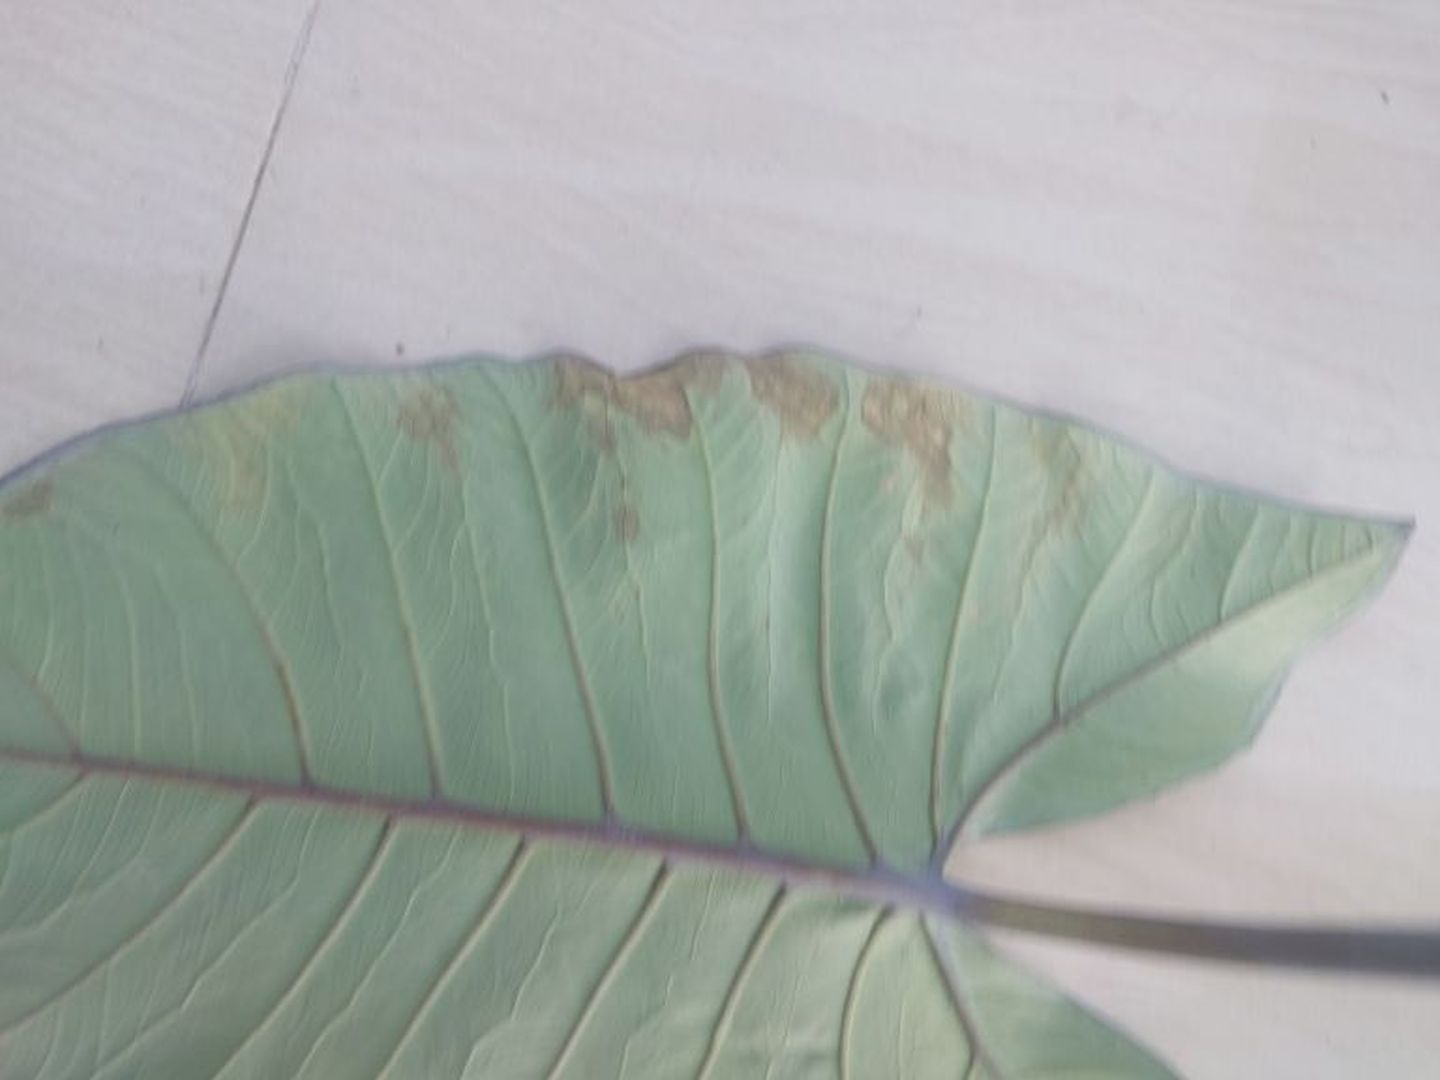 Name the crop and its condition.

taro, leaf blight
